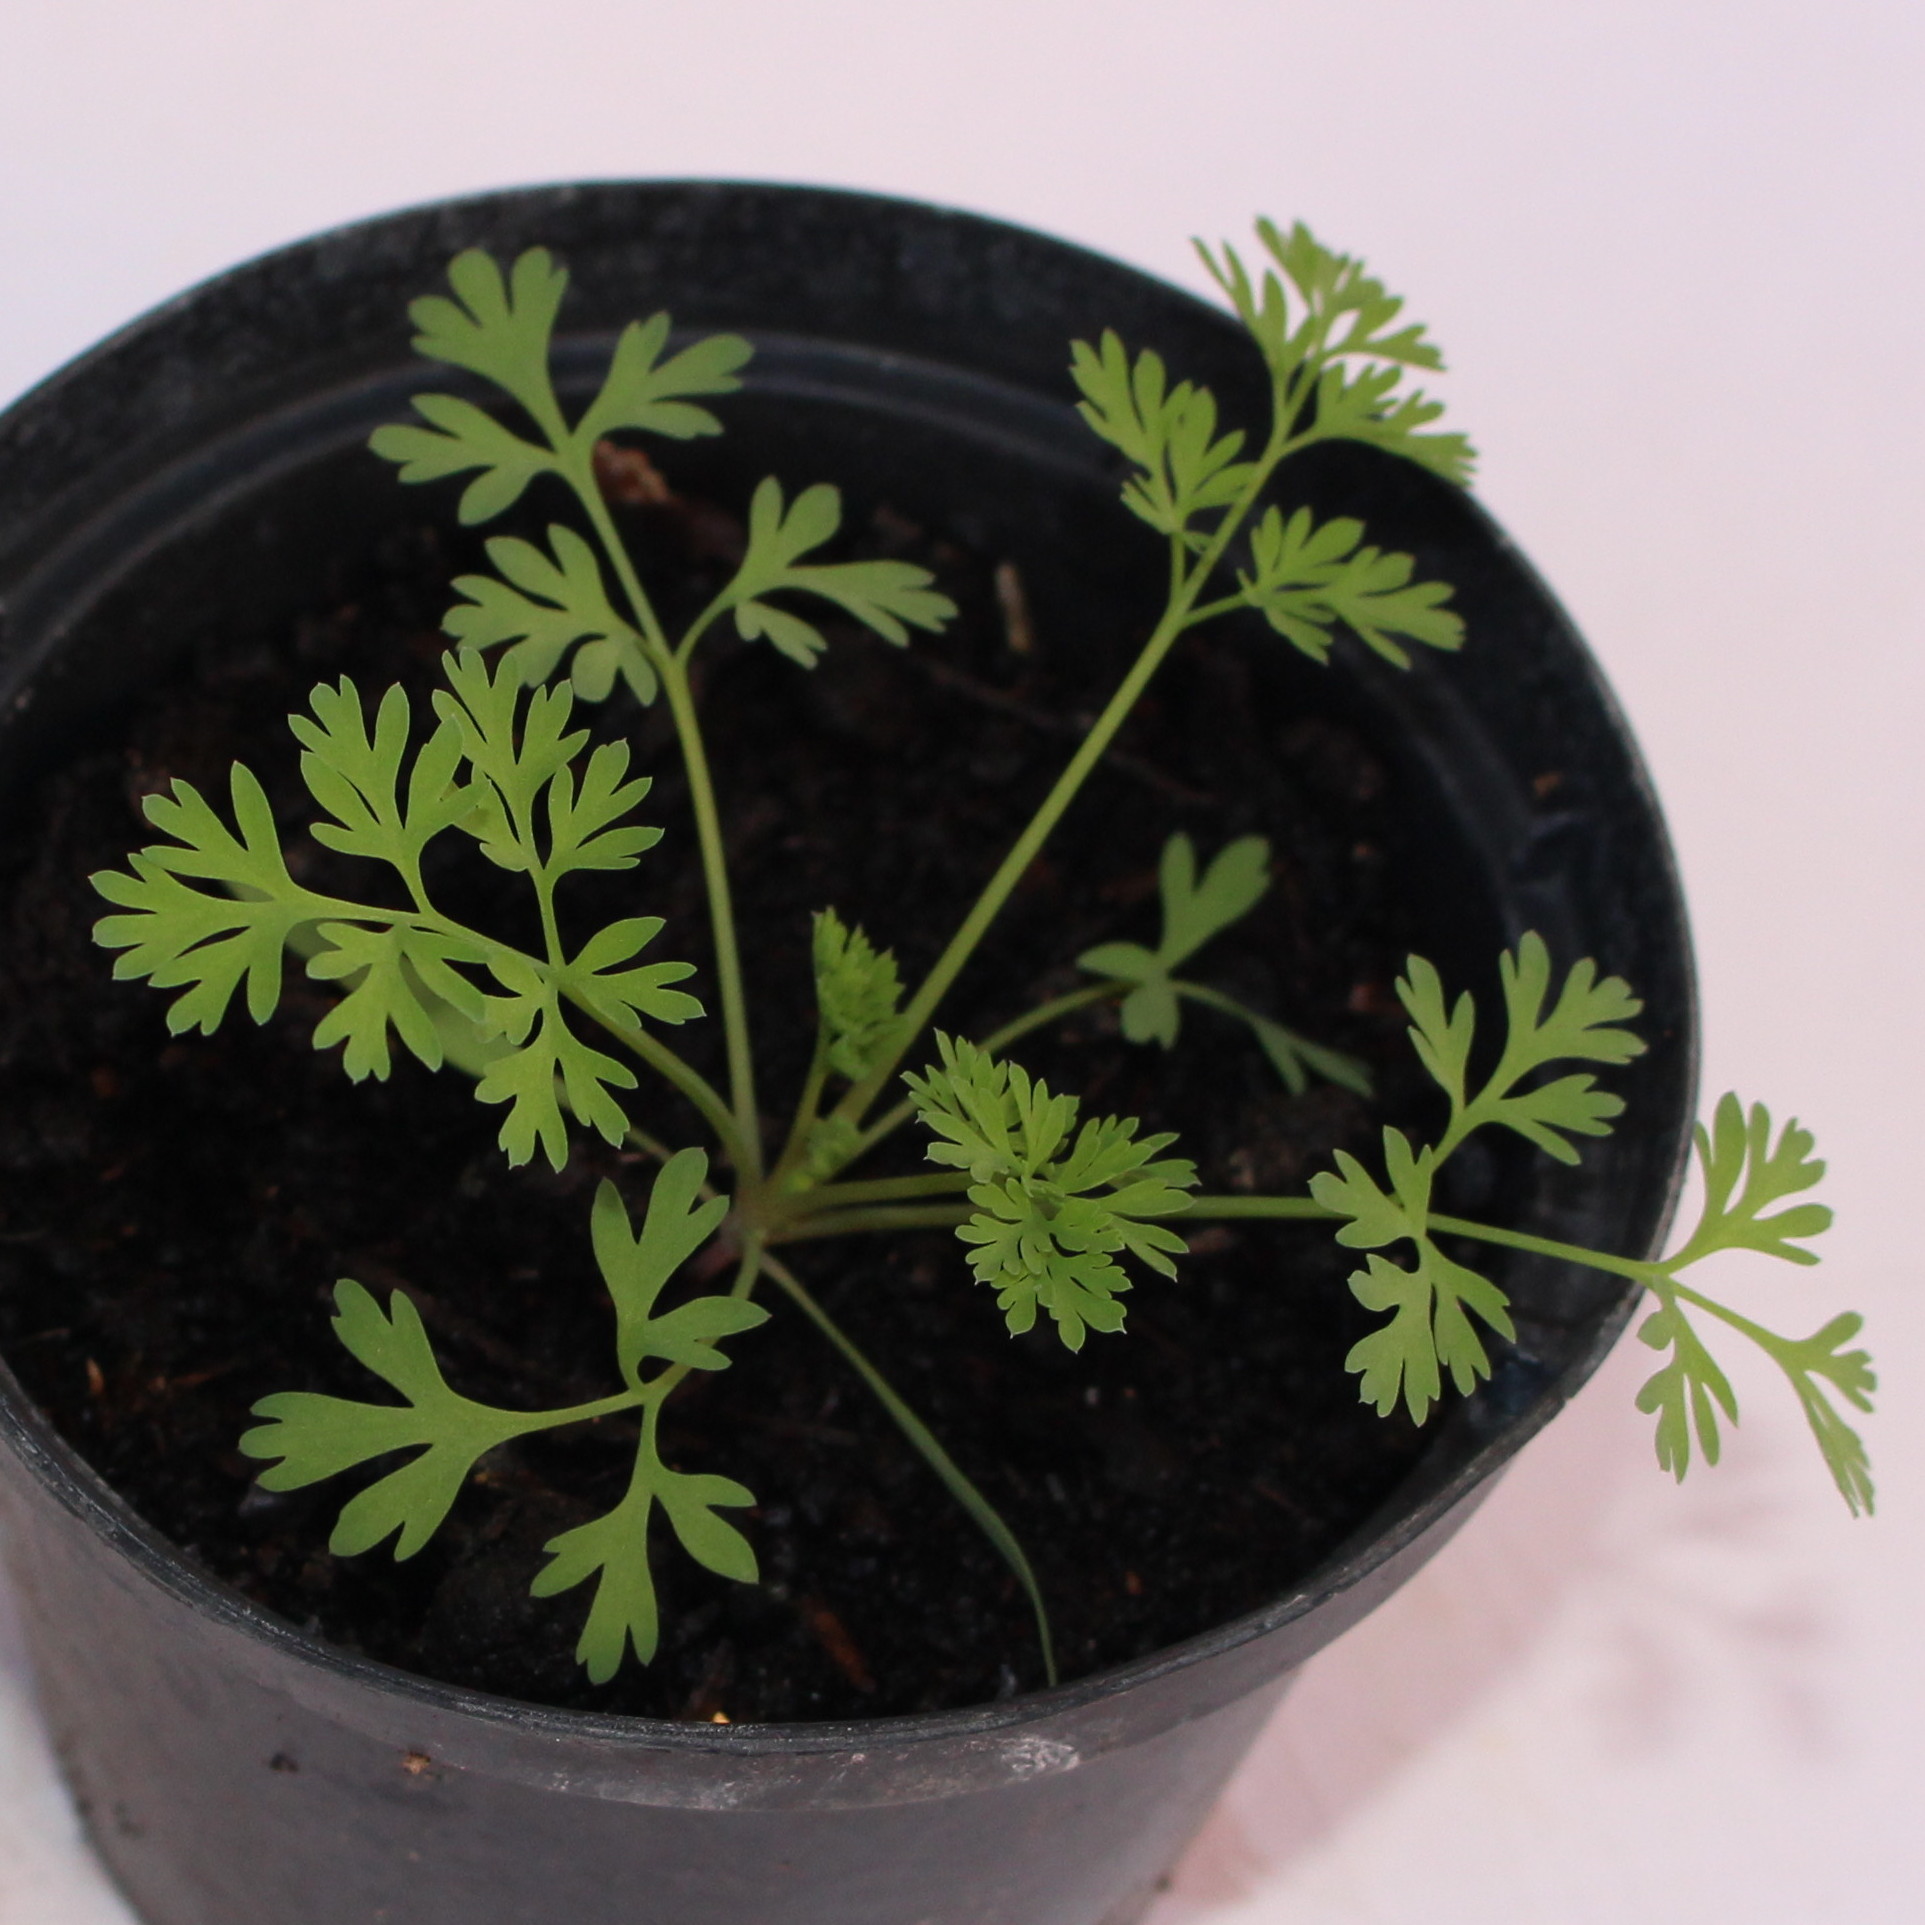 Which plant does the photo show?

Fumaria officinalis
